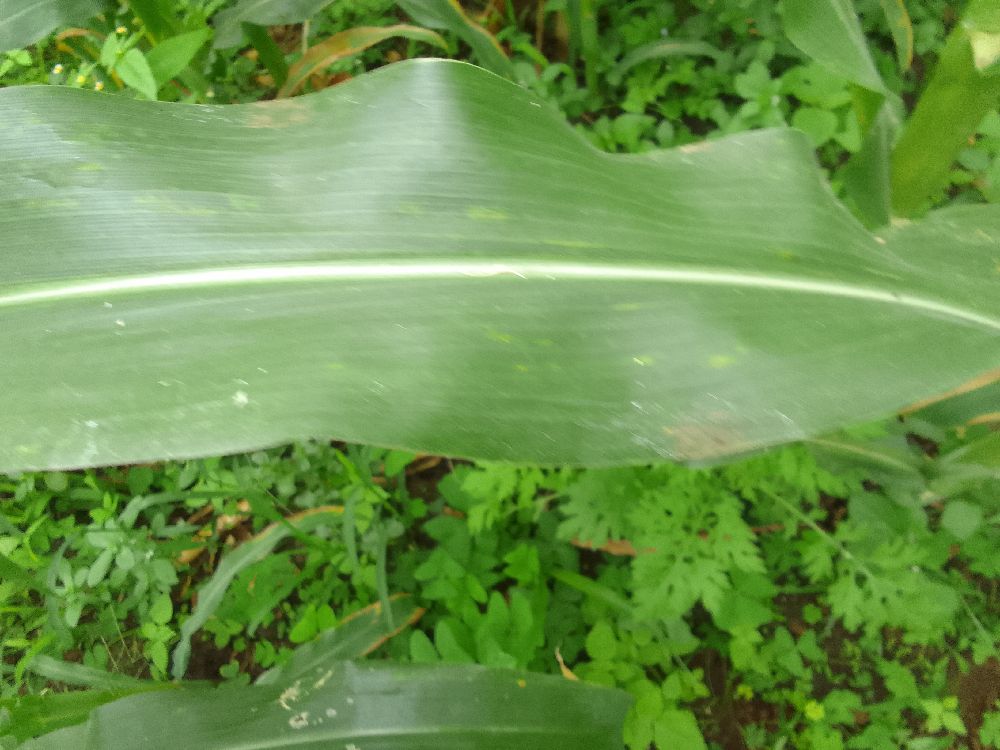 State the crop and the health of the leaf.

maize, healthy
